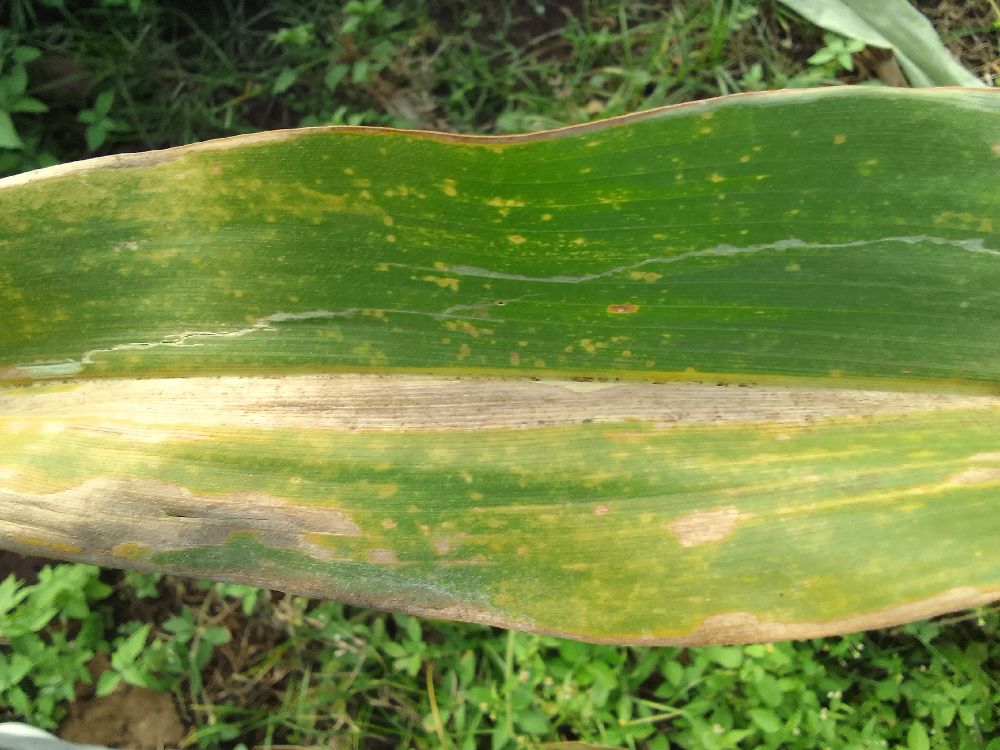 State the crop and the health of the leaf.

maize, maize lethal necrosis
